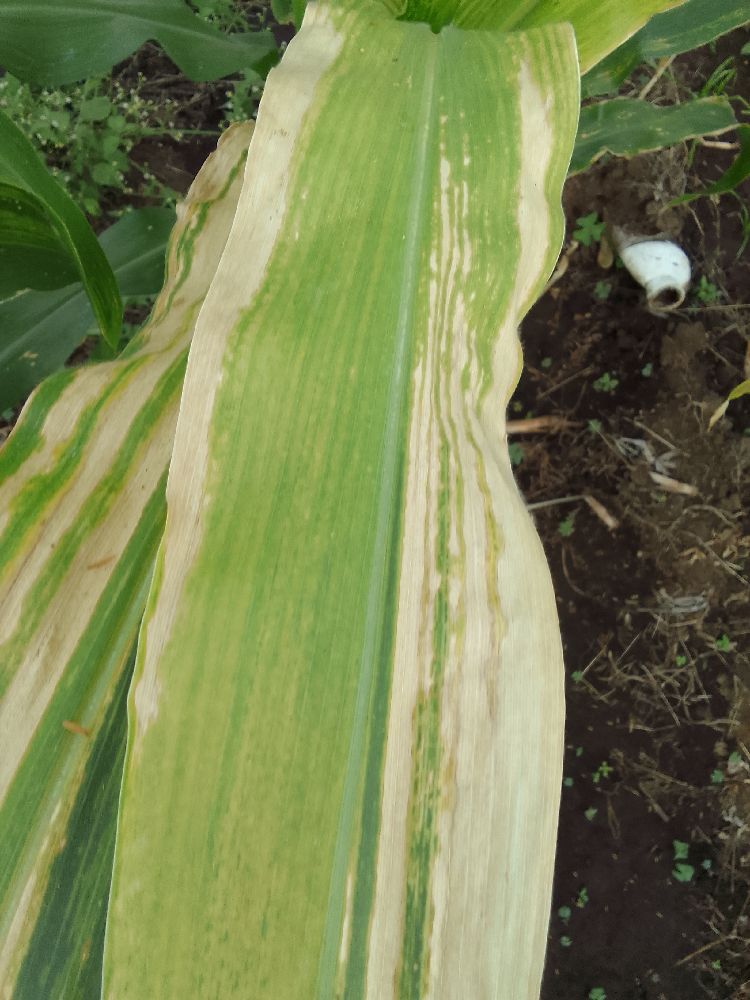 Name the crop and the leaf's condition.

maize, maize lethal necrosis
